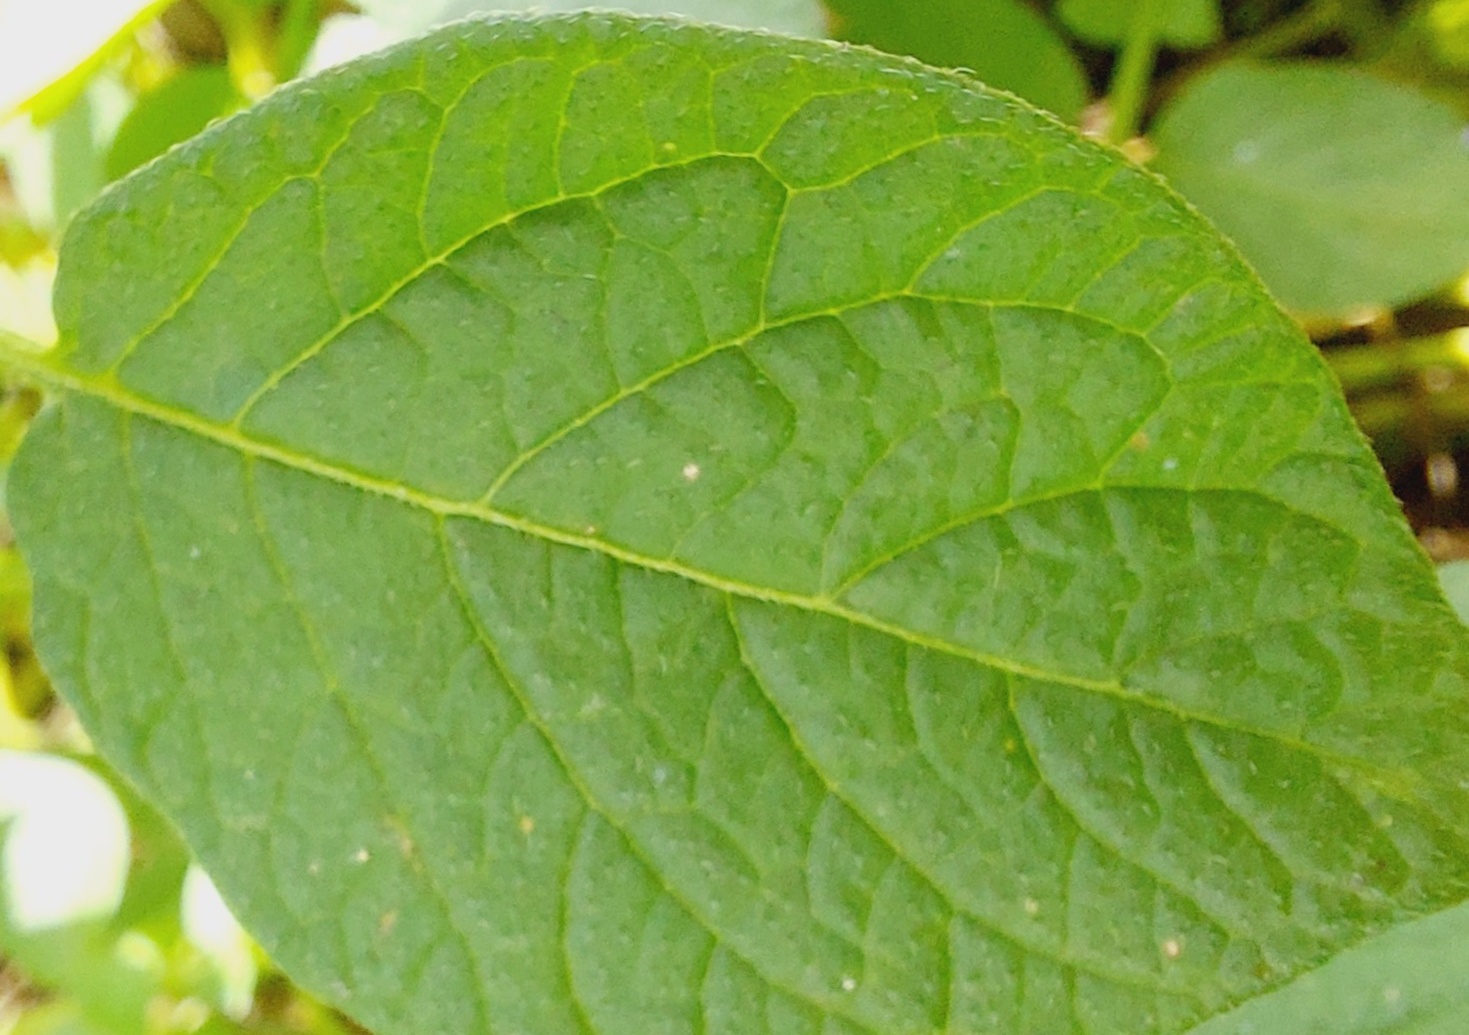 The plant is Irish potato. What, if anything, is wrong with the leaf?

healthy
